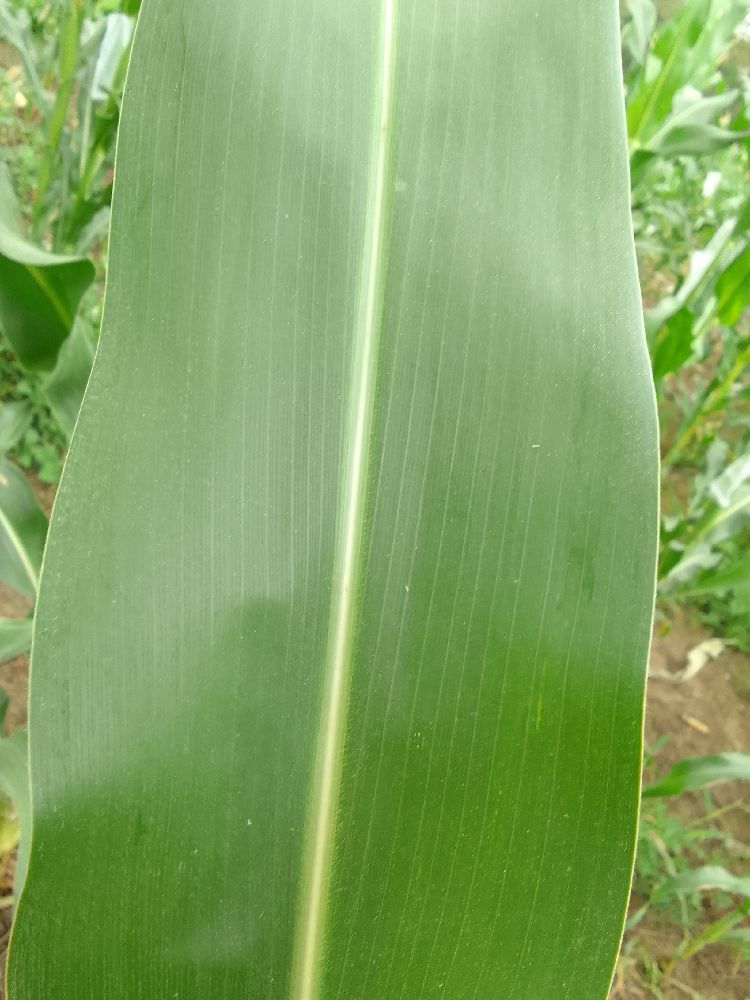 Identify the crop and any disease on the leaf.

maize, healthy
